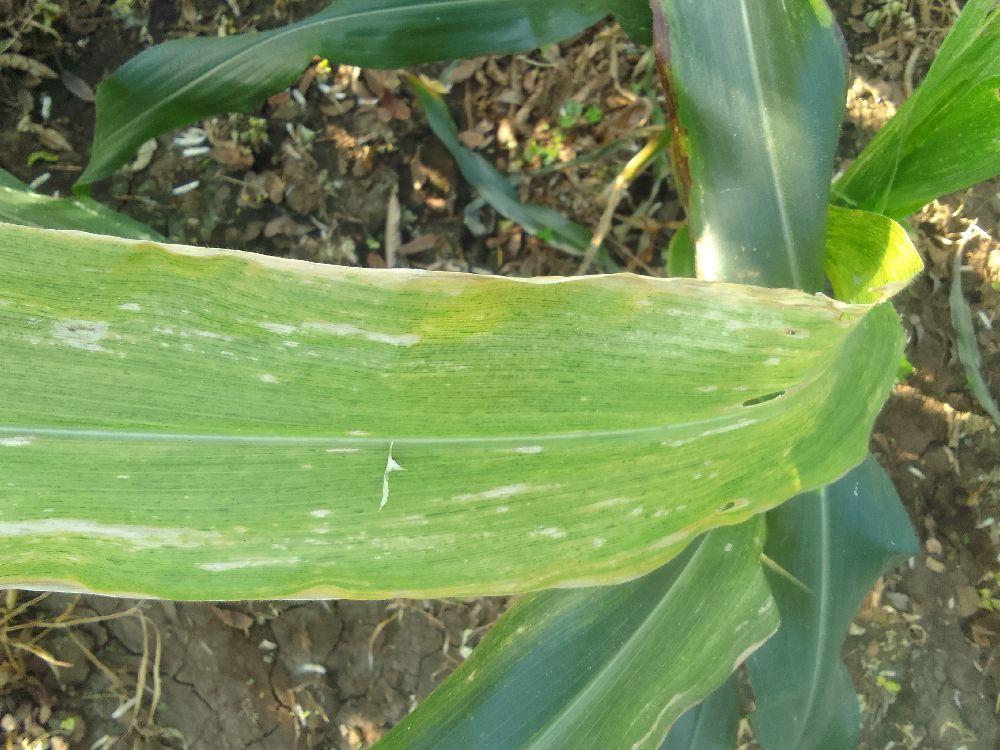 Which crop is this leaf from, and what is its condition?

maize, maize lethal necrosis
